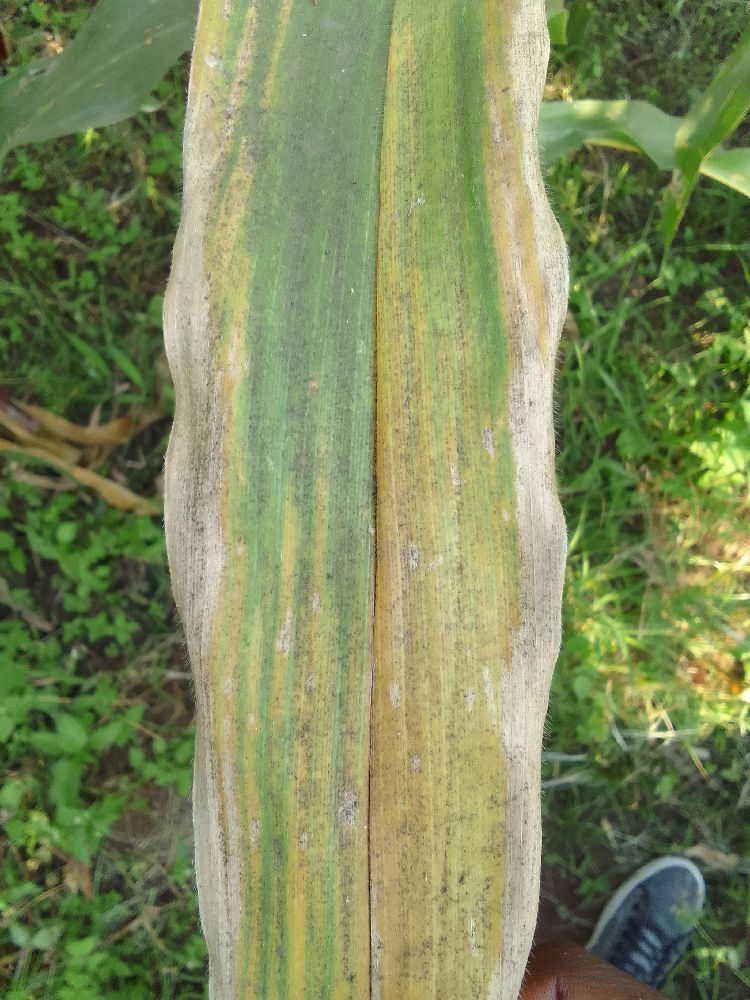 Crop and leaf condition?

maize, maize lethal necrosis
